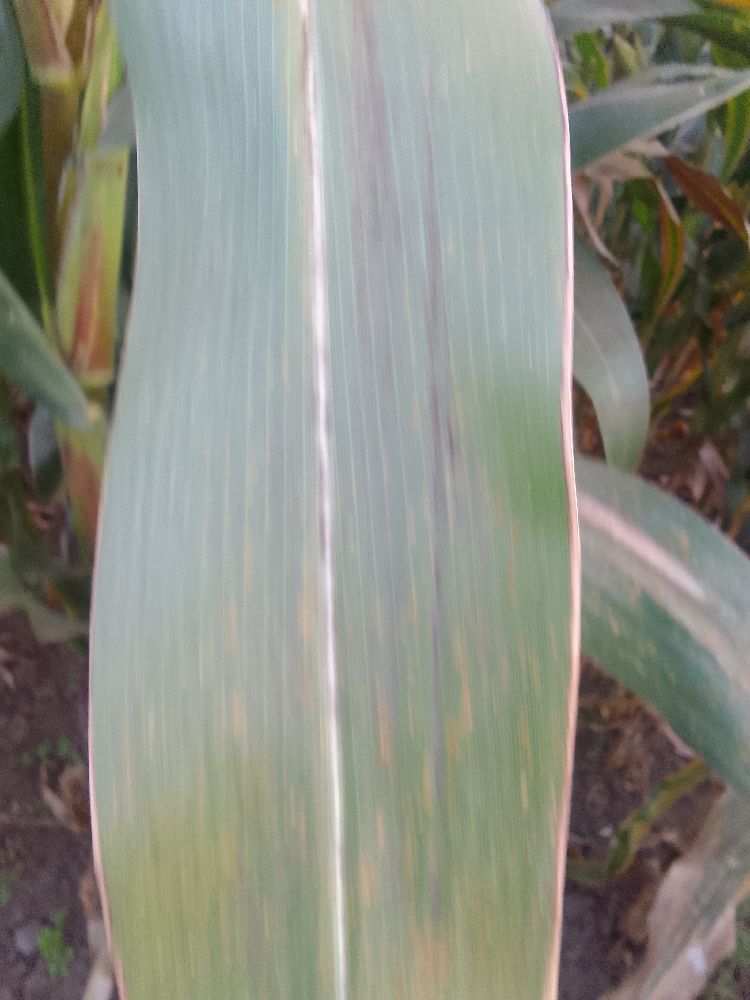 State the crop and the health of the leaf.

maize, healthy
